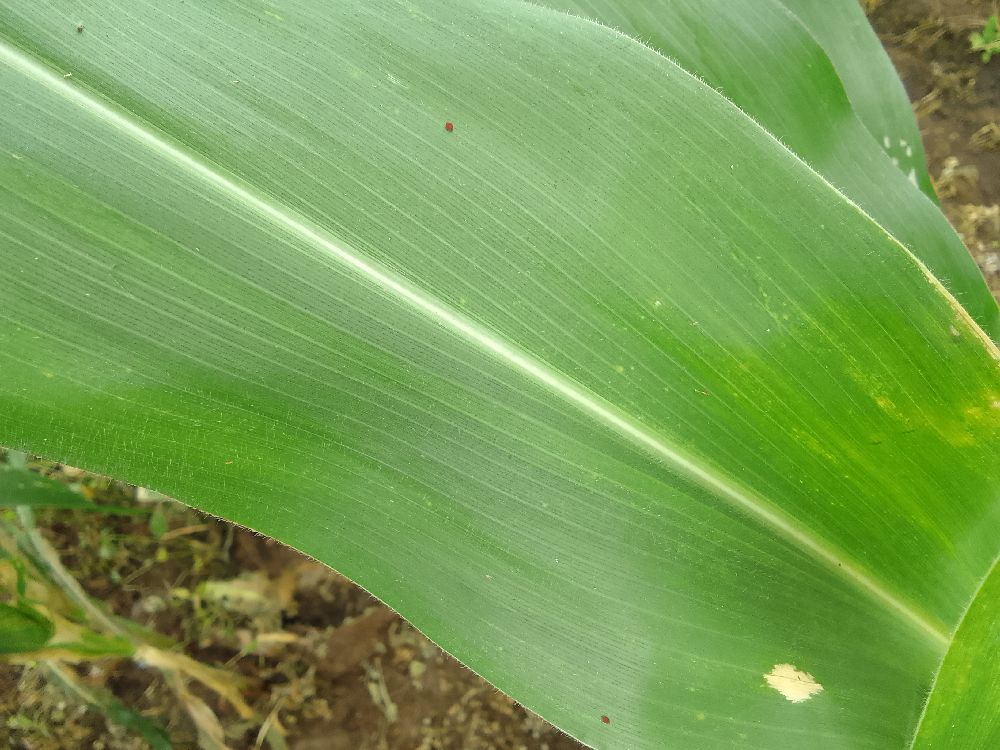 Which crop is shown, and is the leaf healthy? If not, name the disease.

maize, healthy
